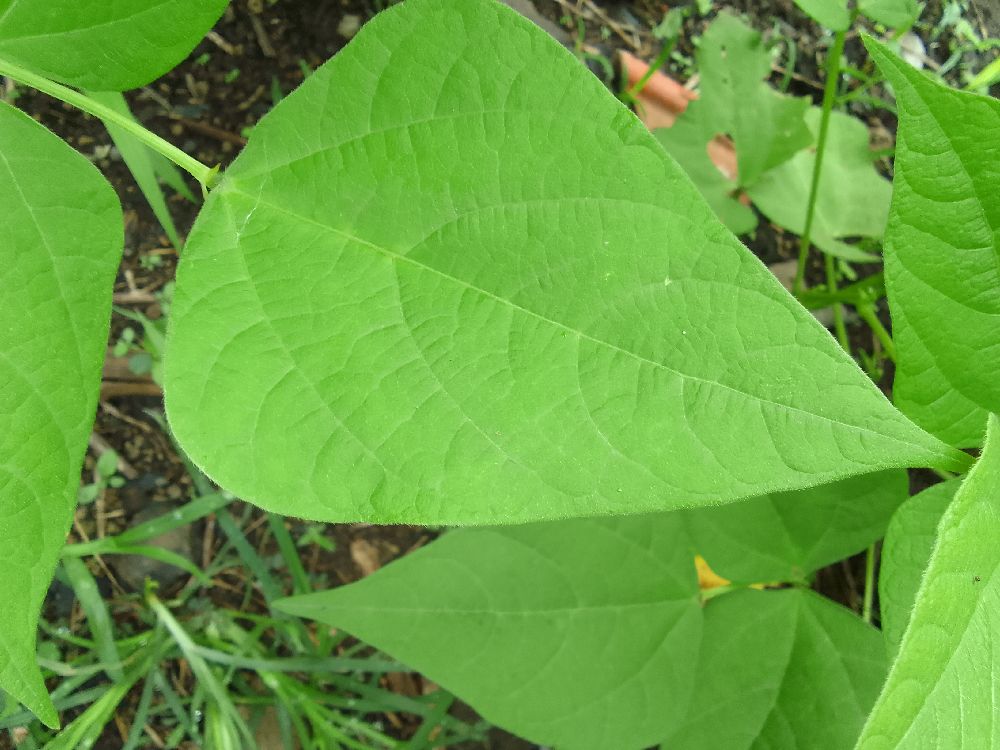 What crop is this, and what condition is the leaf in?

common bean, healthy
